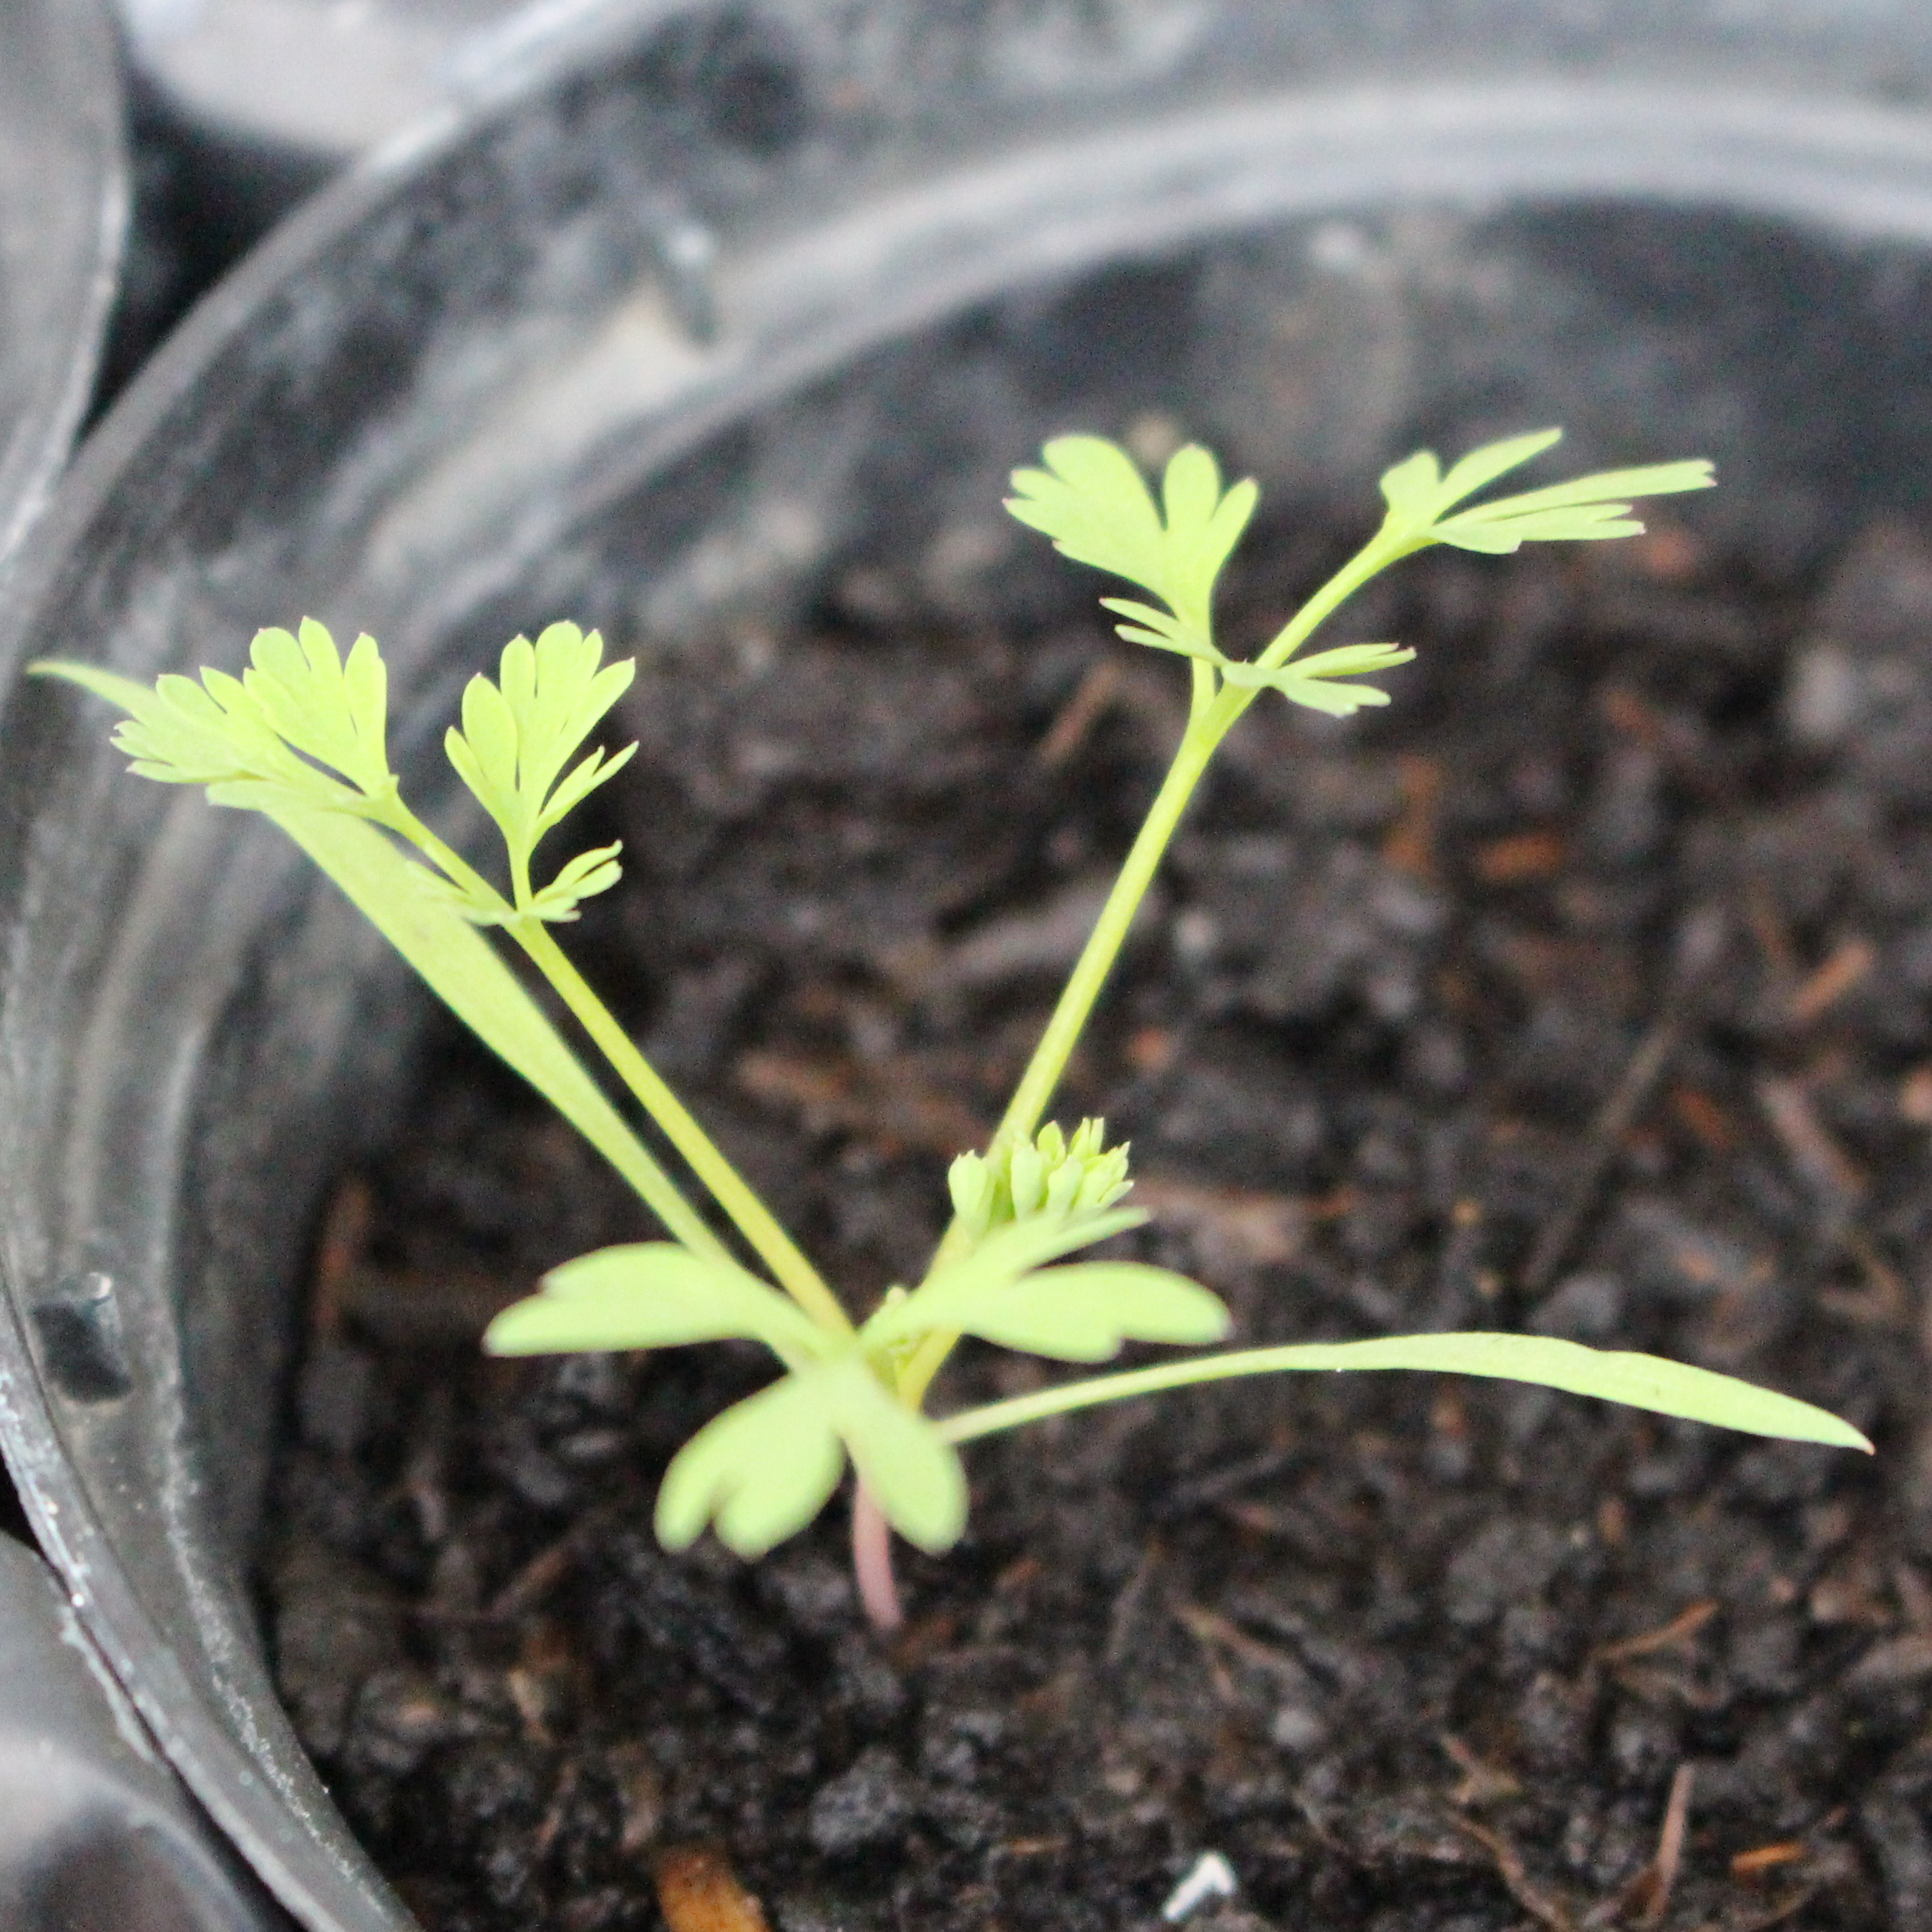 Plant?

Fumaria officinalis
